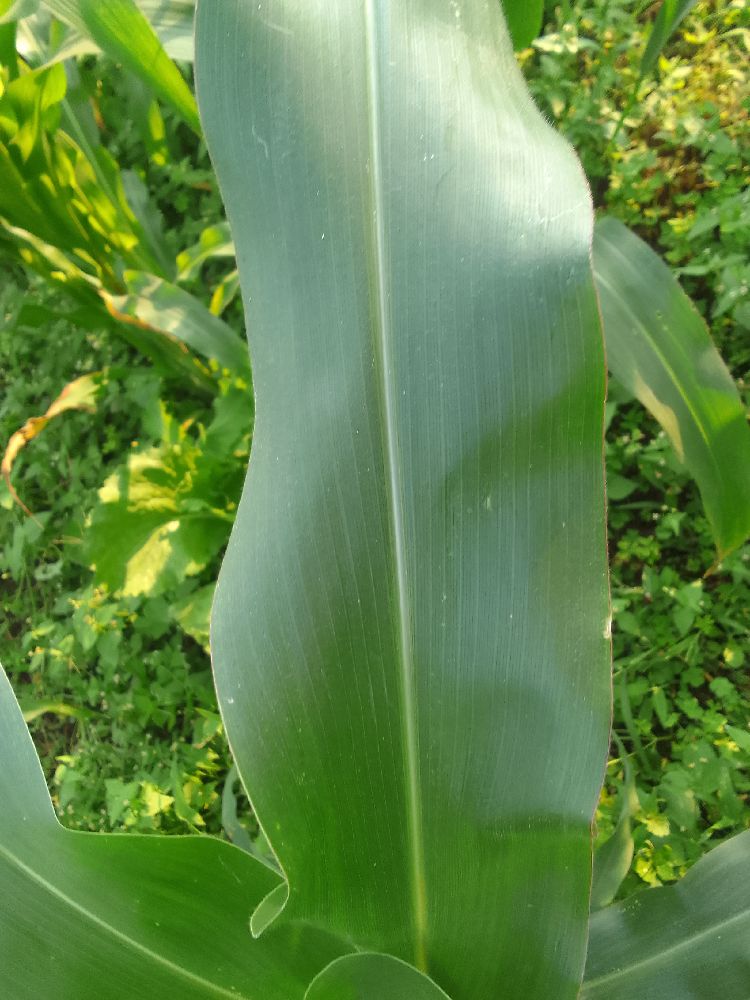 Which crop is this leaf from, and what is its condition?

maize, healthy
